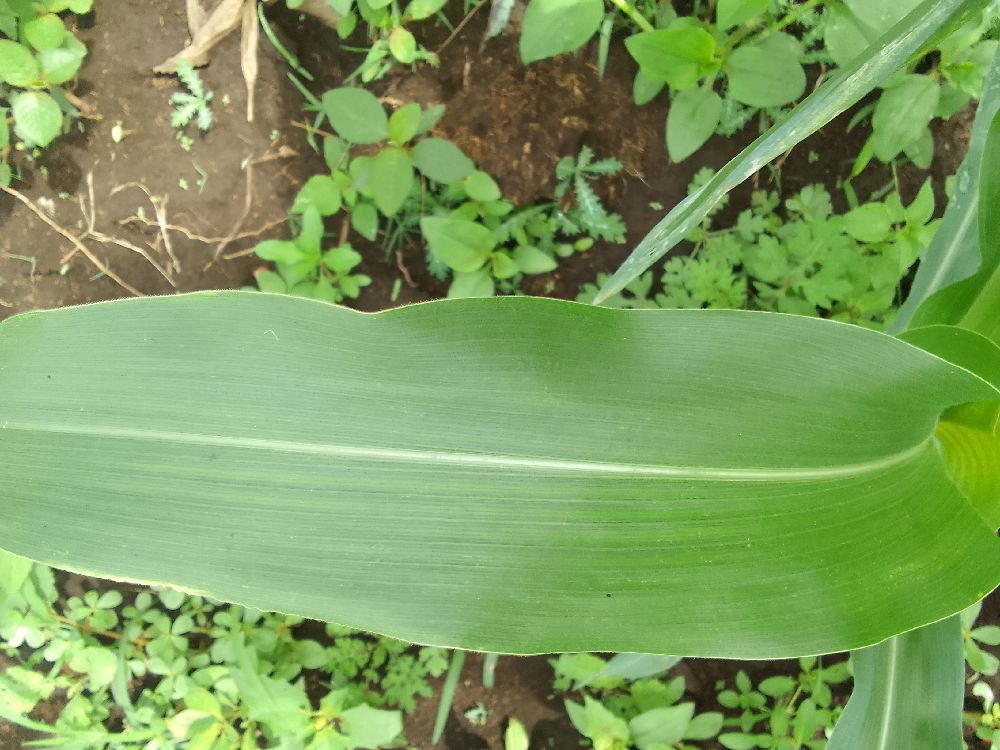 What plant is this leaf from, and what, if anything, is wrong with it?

maize, healthy
